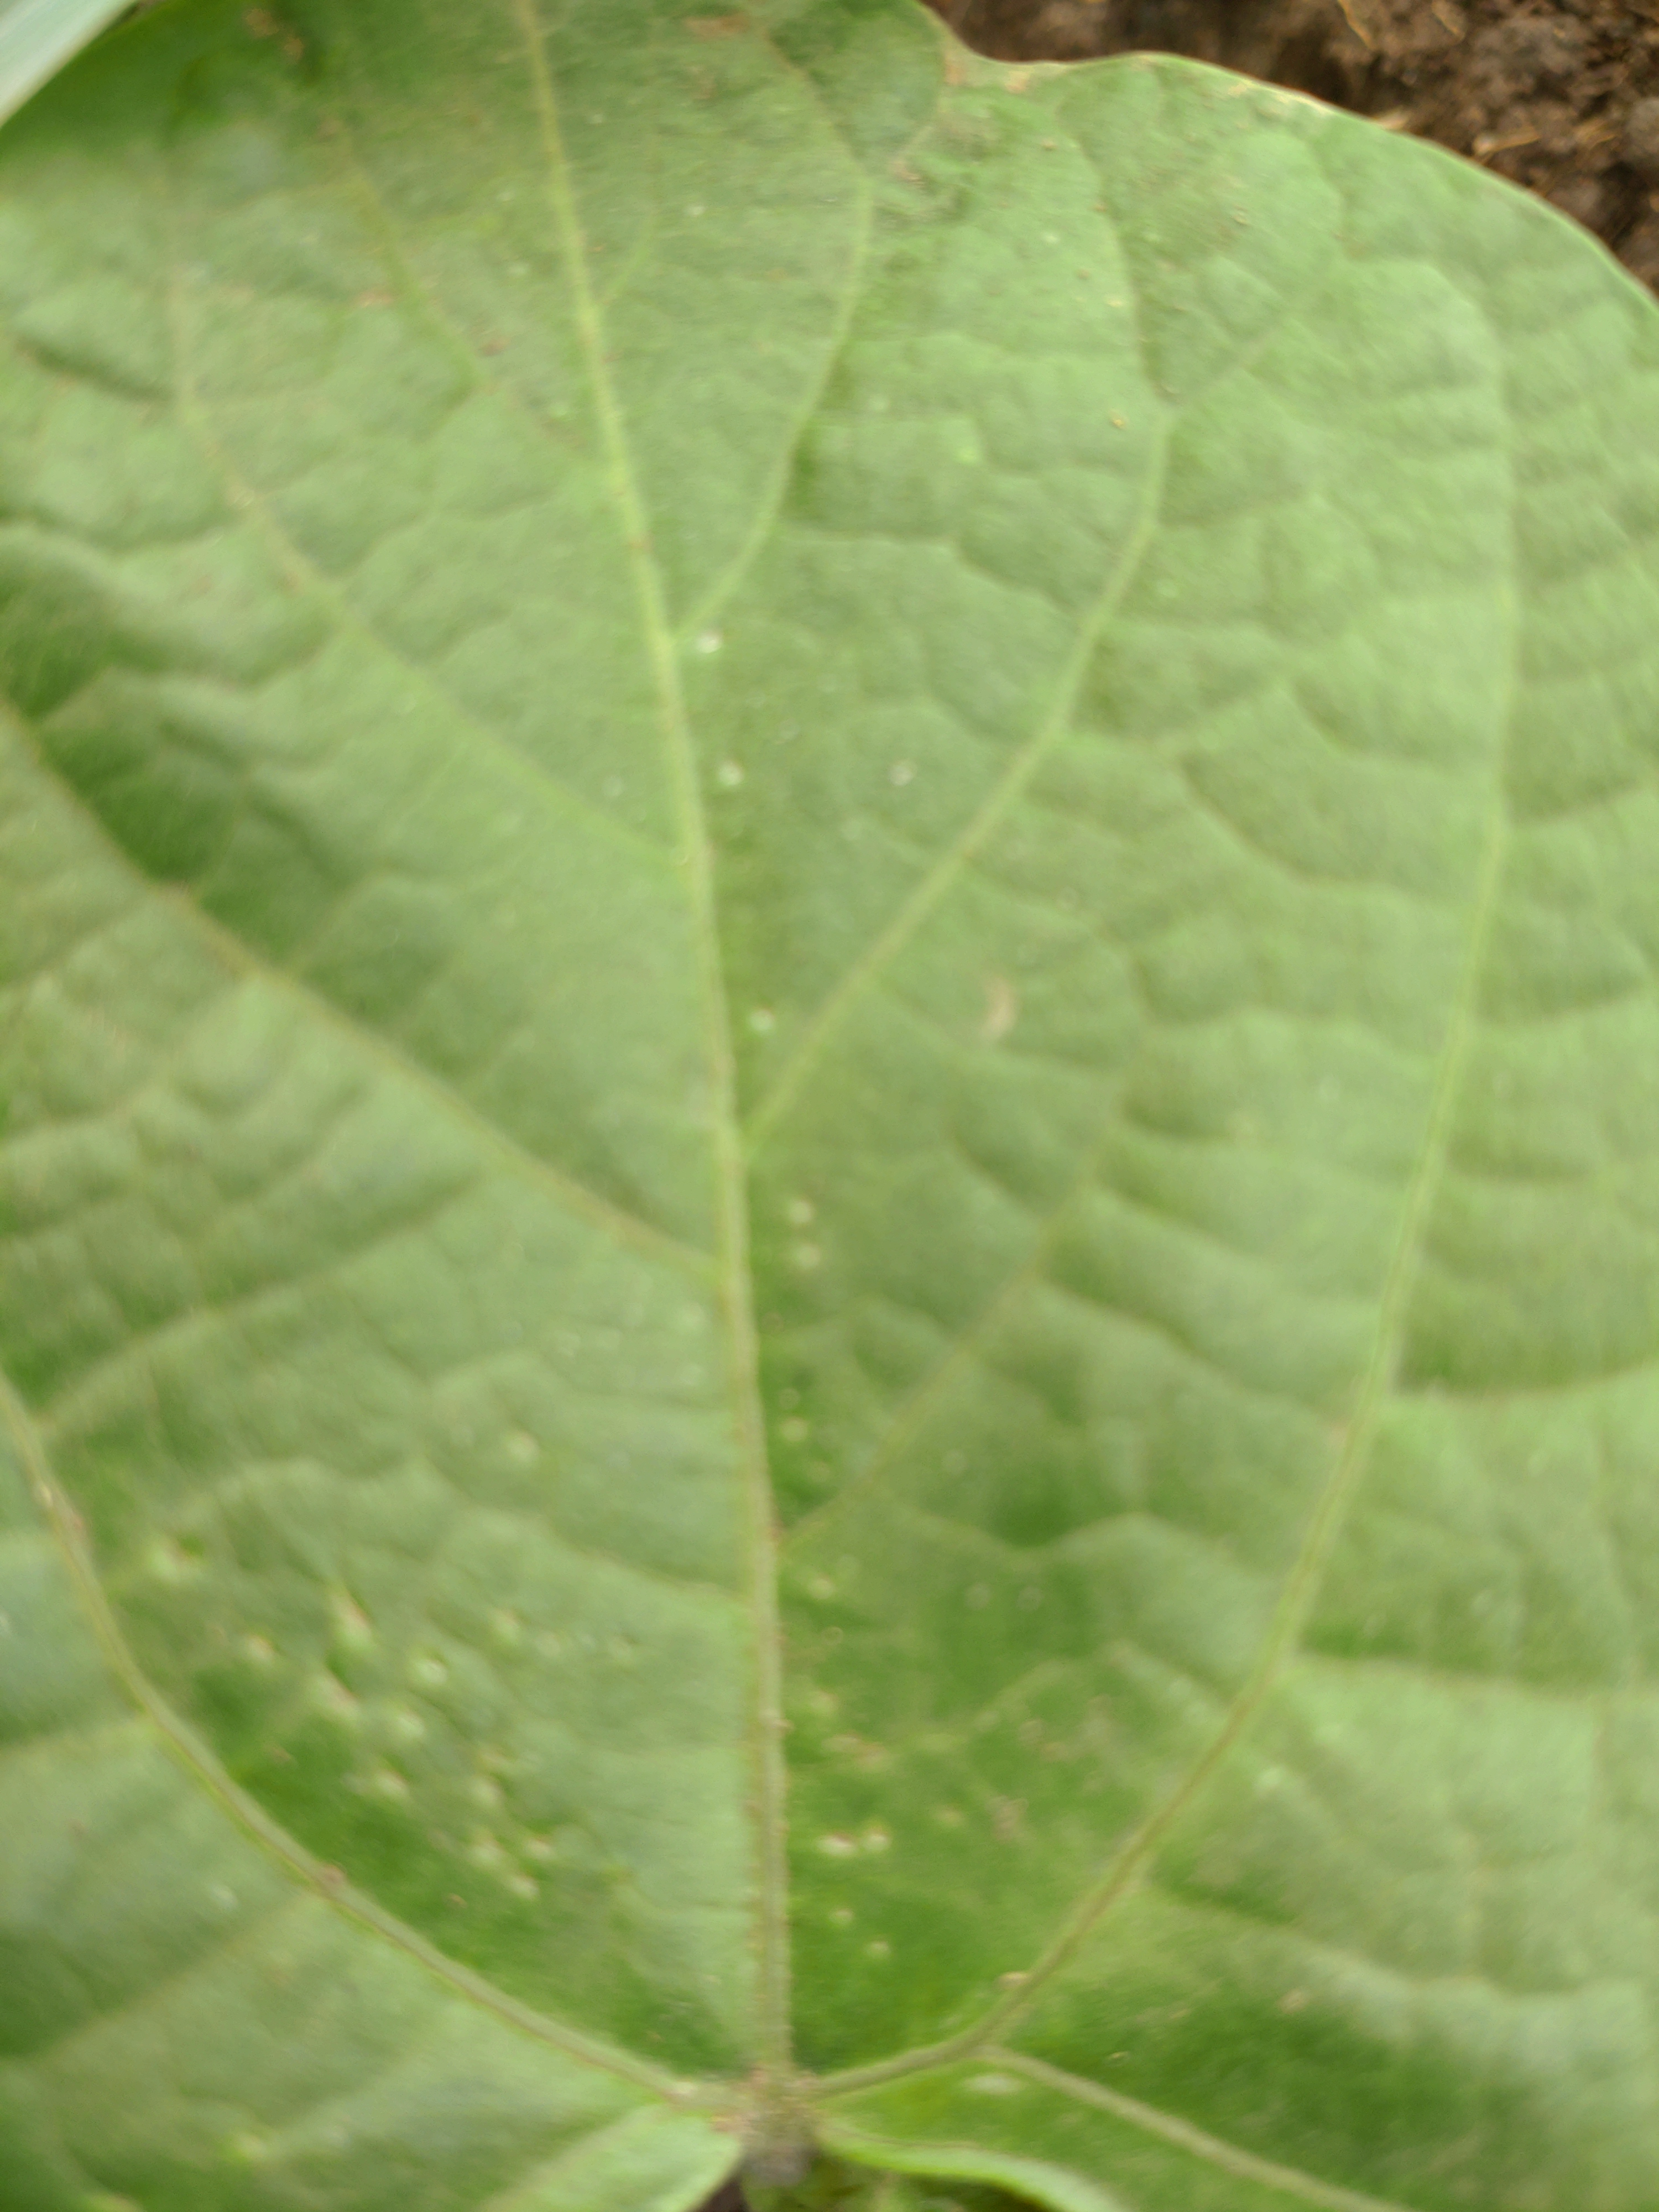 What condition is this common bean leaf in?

healthy
